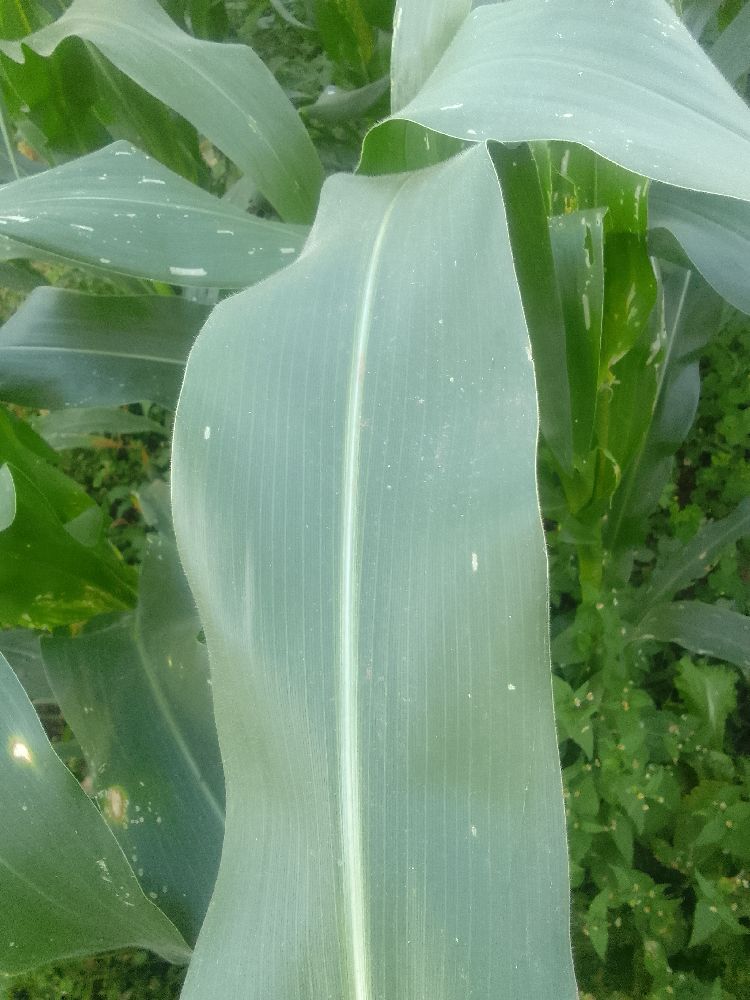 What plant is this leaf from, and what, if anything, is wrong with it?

maize, healthy
